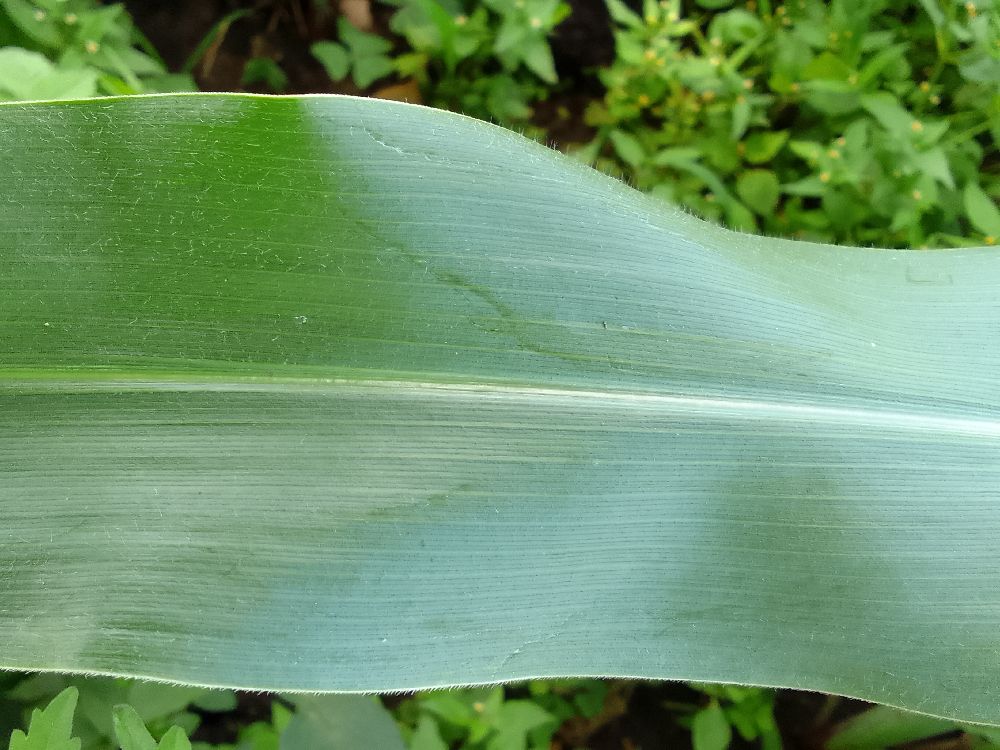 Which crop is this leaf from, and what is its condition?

maize, healthy
